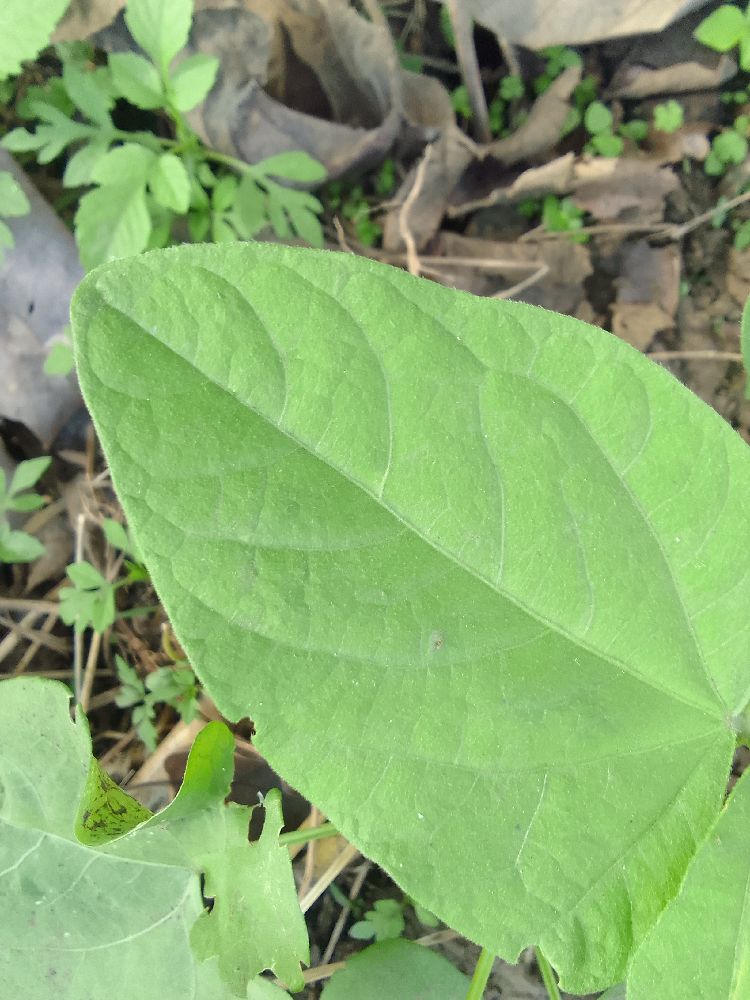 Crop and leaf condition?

common bean, healthy
